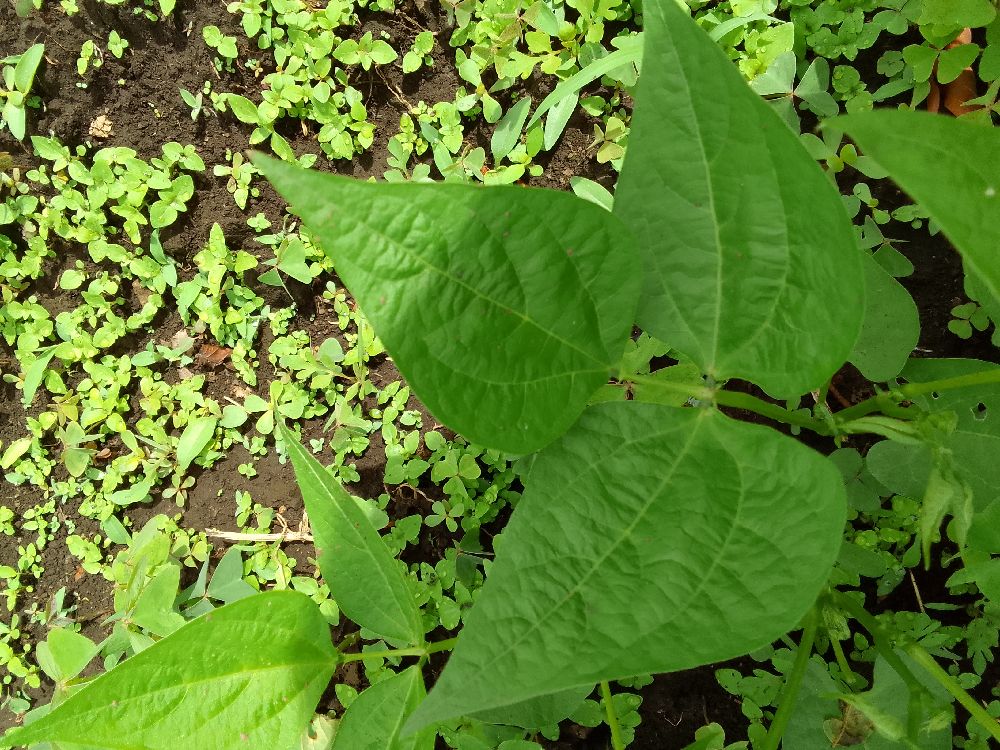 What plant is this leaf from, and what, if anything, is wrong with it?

common bean, healthy
